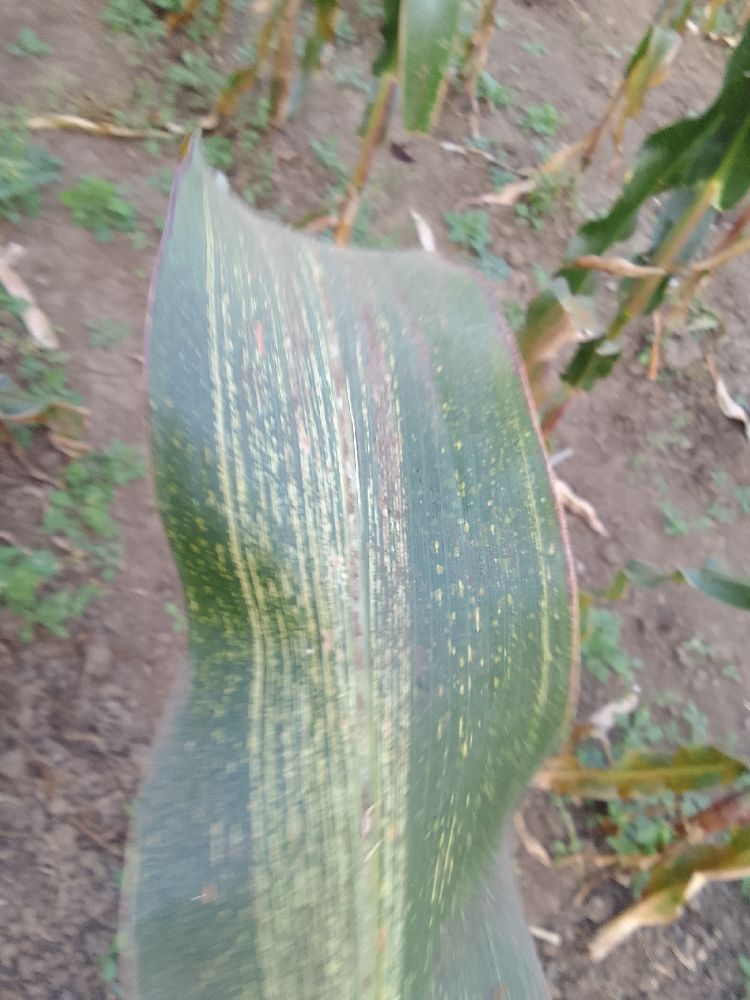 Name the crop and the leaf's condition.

maize, maize streak virus
